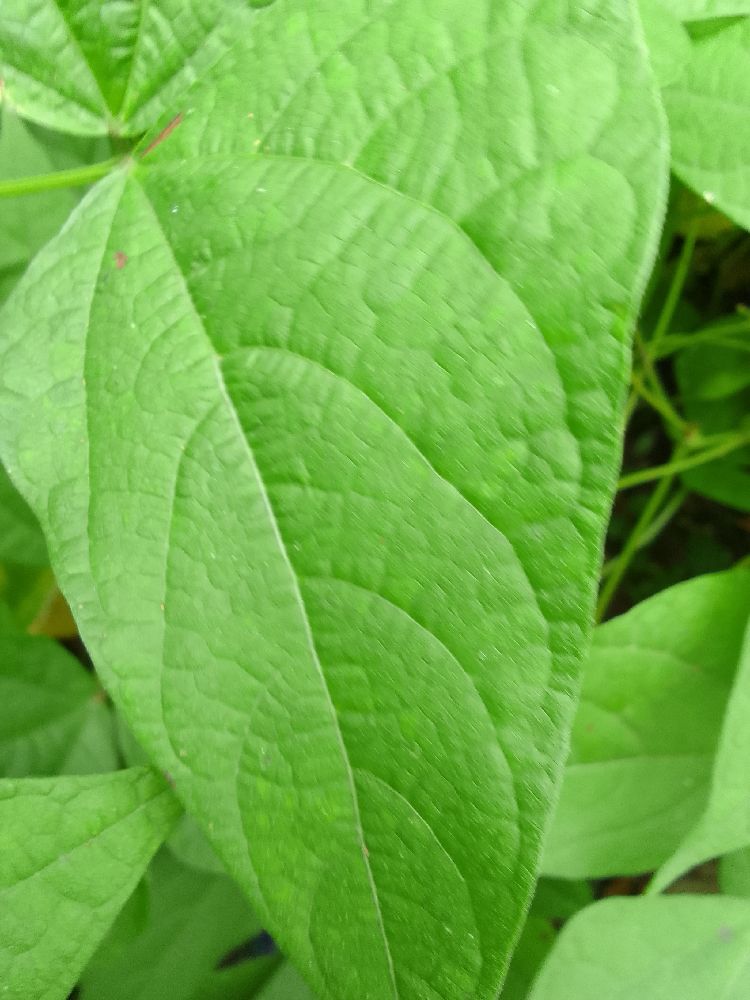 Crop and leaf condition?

common bean, healthy
